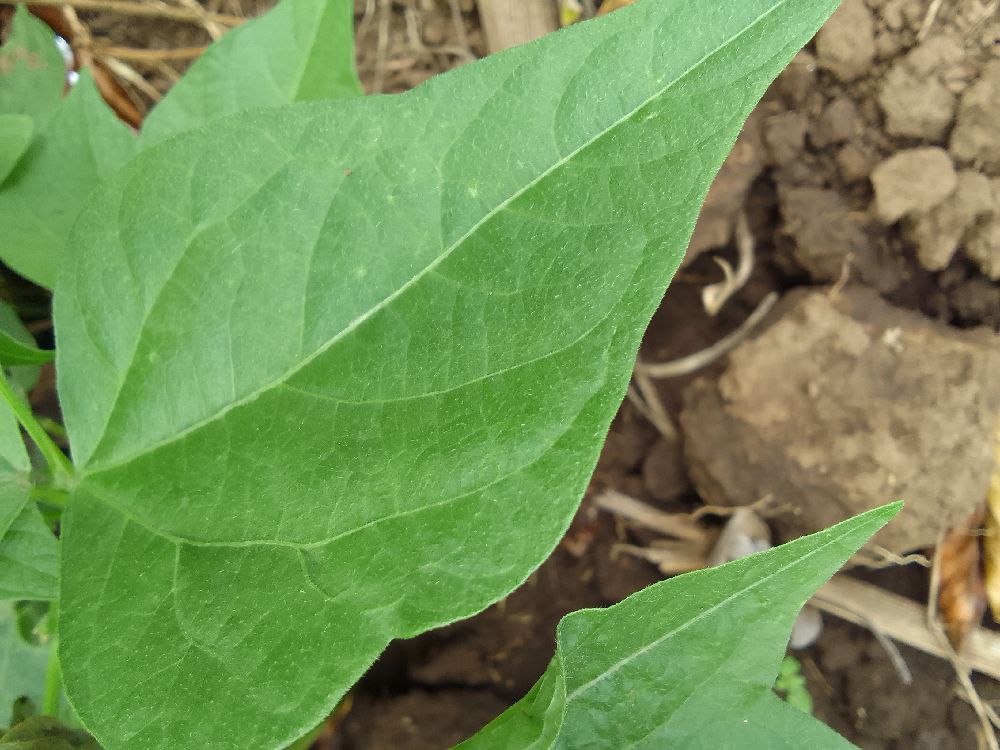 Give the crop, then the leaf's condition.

common bean, healthy
